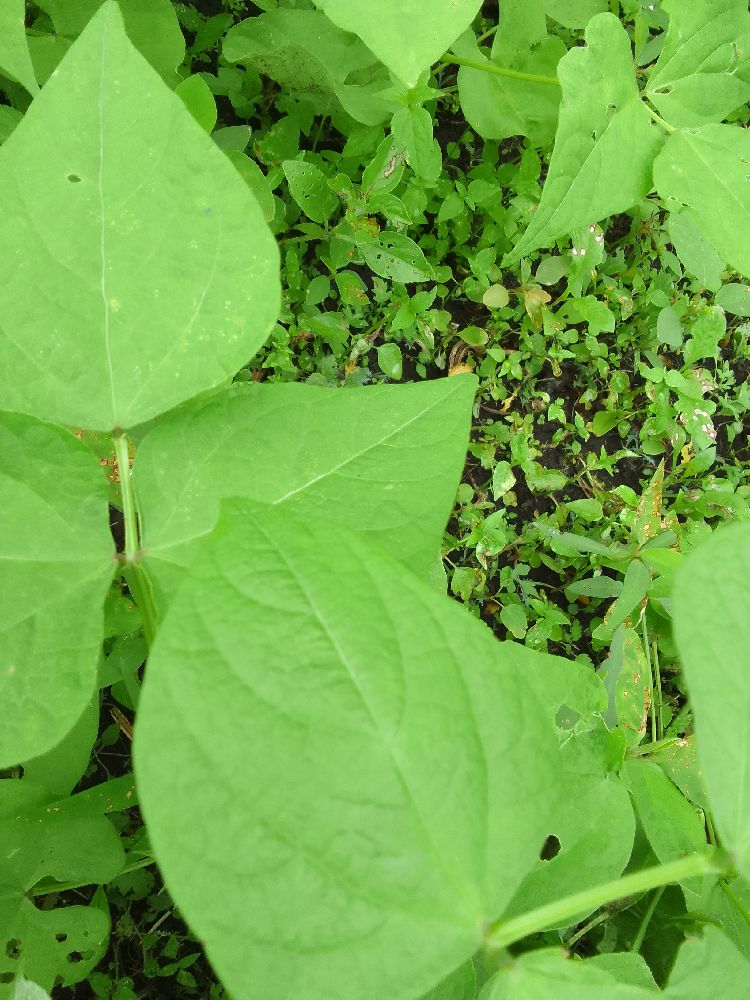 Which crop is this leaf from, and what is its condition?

common bean, healthy
